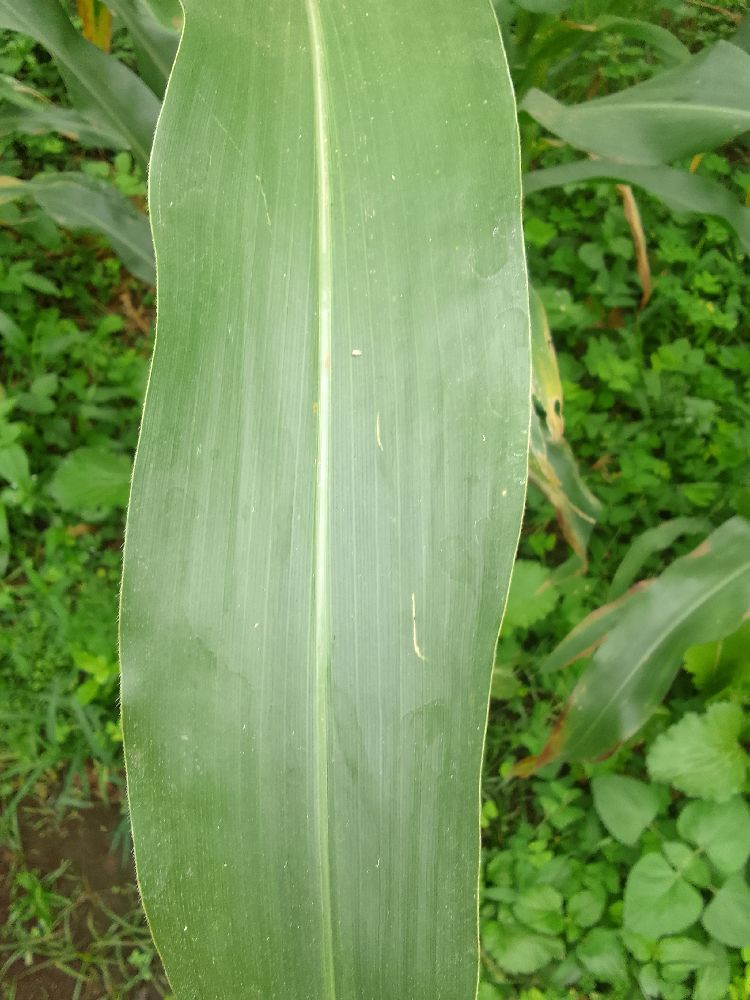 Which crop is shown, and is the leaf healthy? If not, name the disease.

maize, healthy
